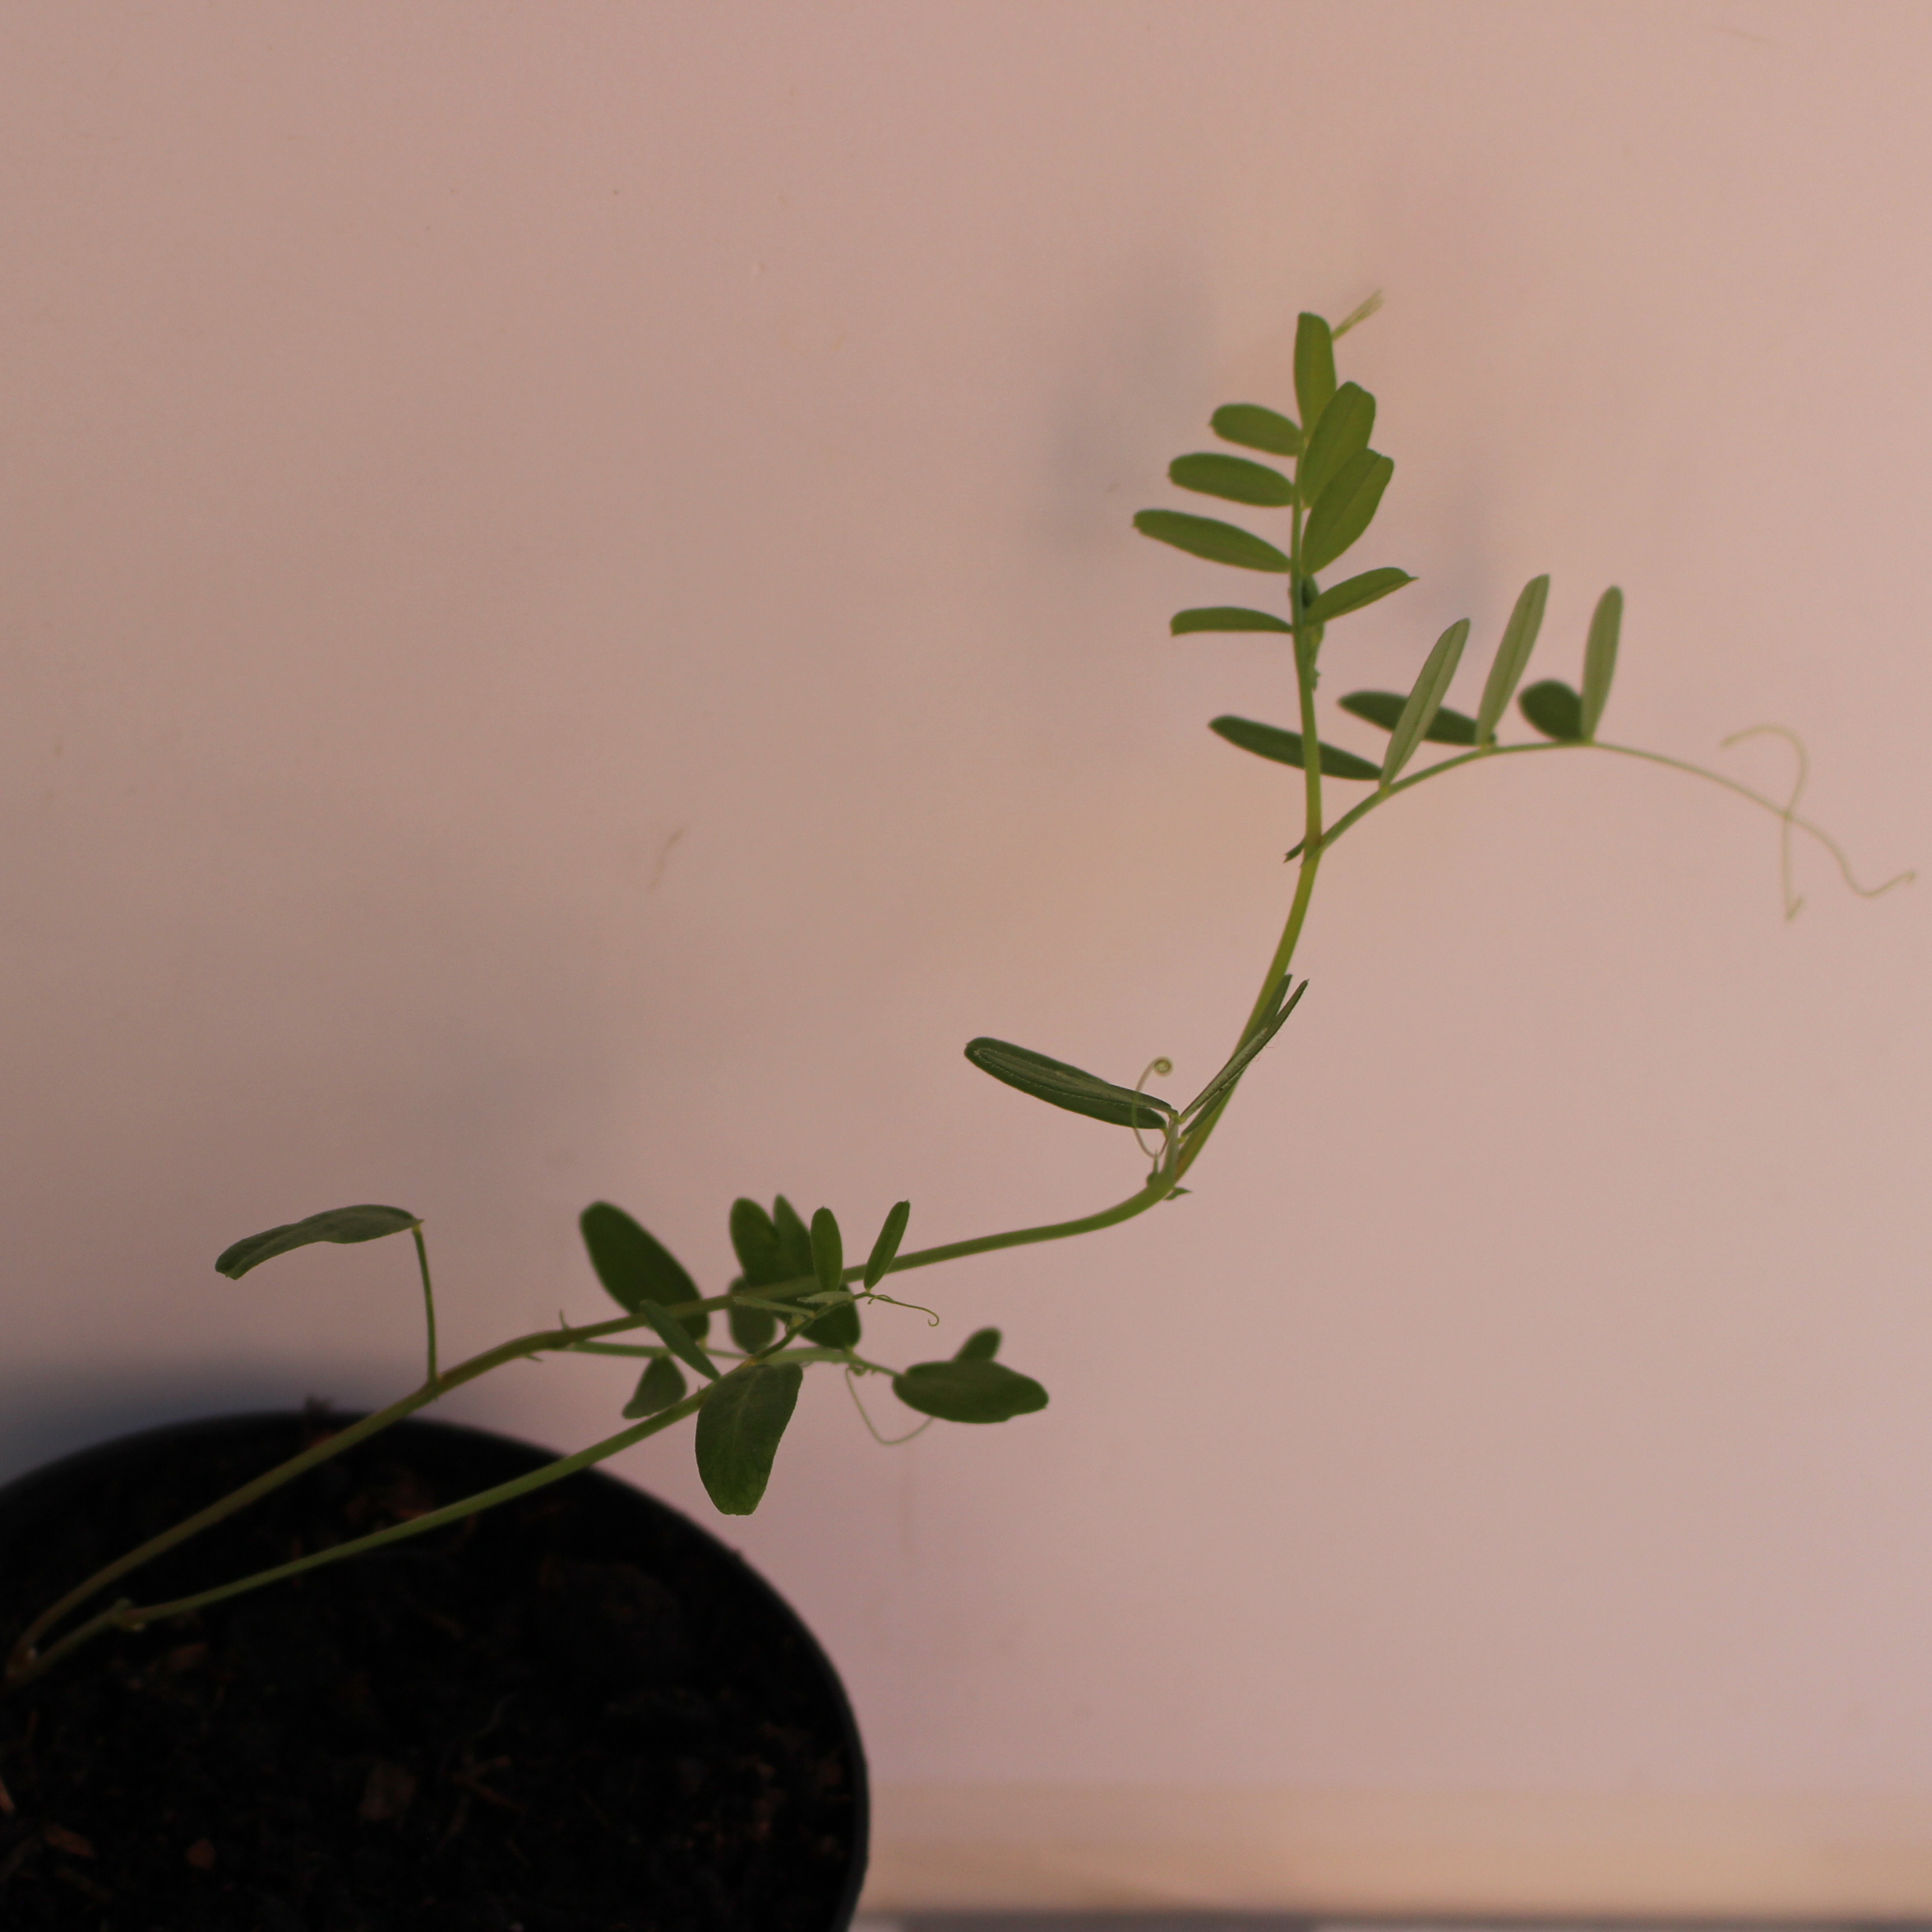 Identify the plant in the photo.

Vicia sativa
